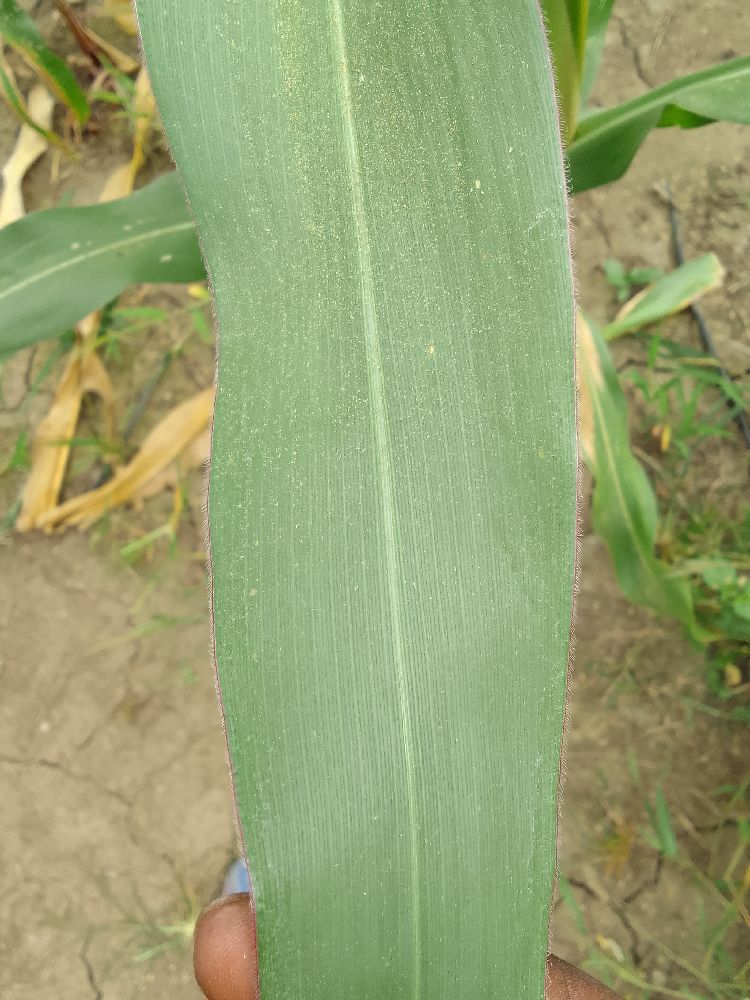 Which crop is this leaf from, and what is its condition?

maize, healthy
